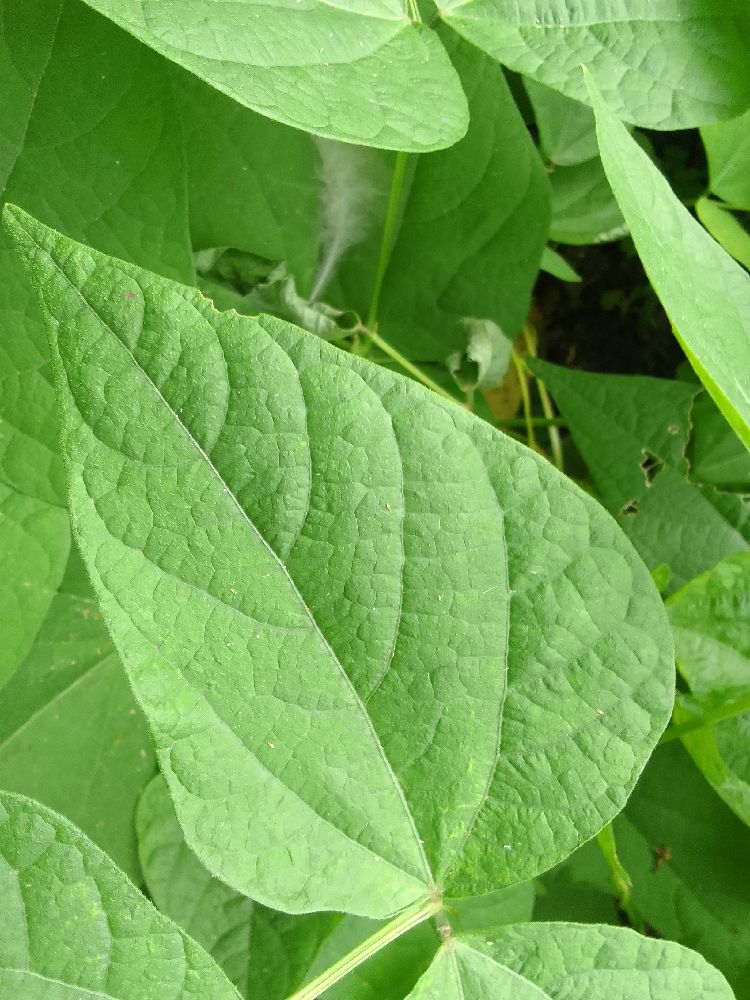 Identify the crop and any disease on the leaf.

common bean, healthy
